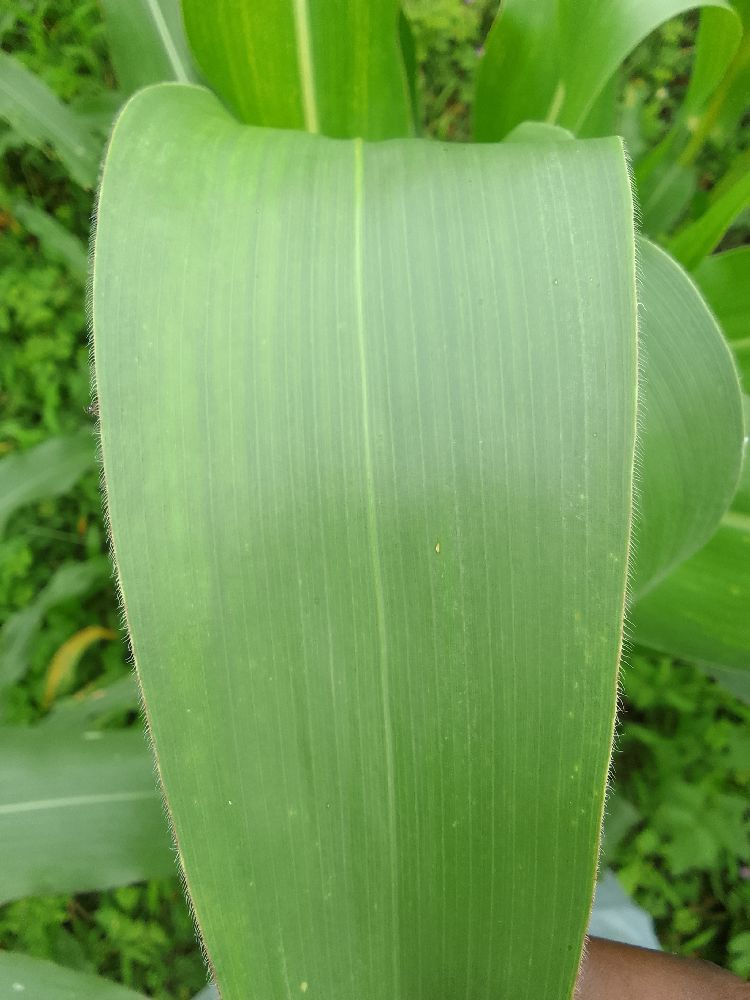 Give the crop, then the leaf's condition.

maize, healthy
